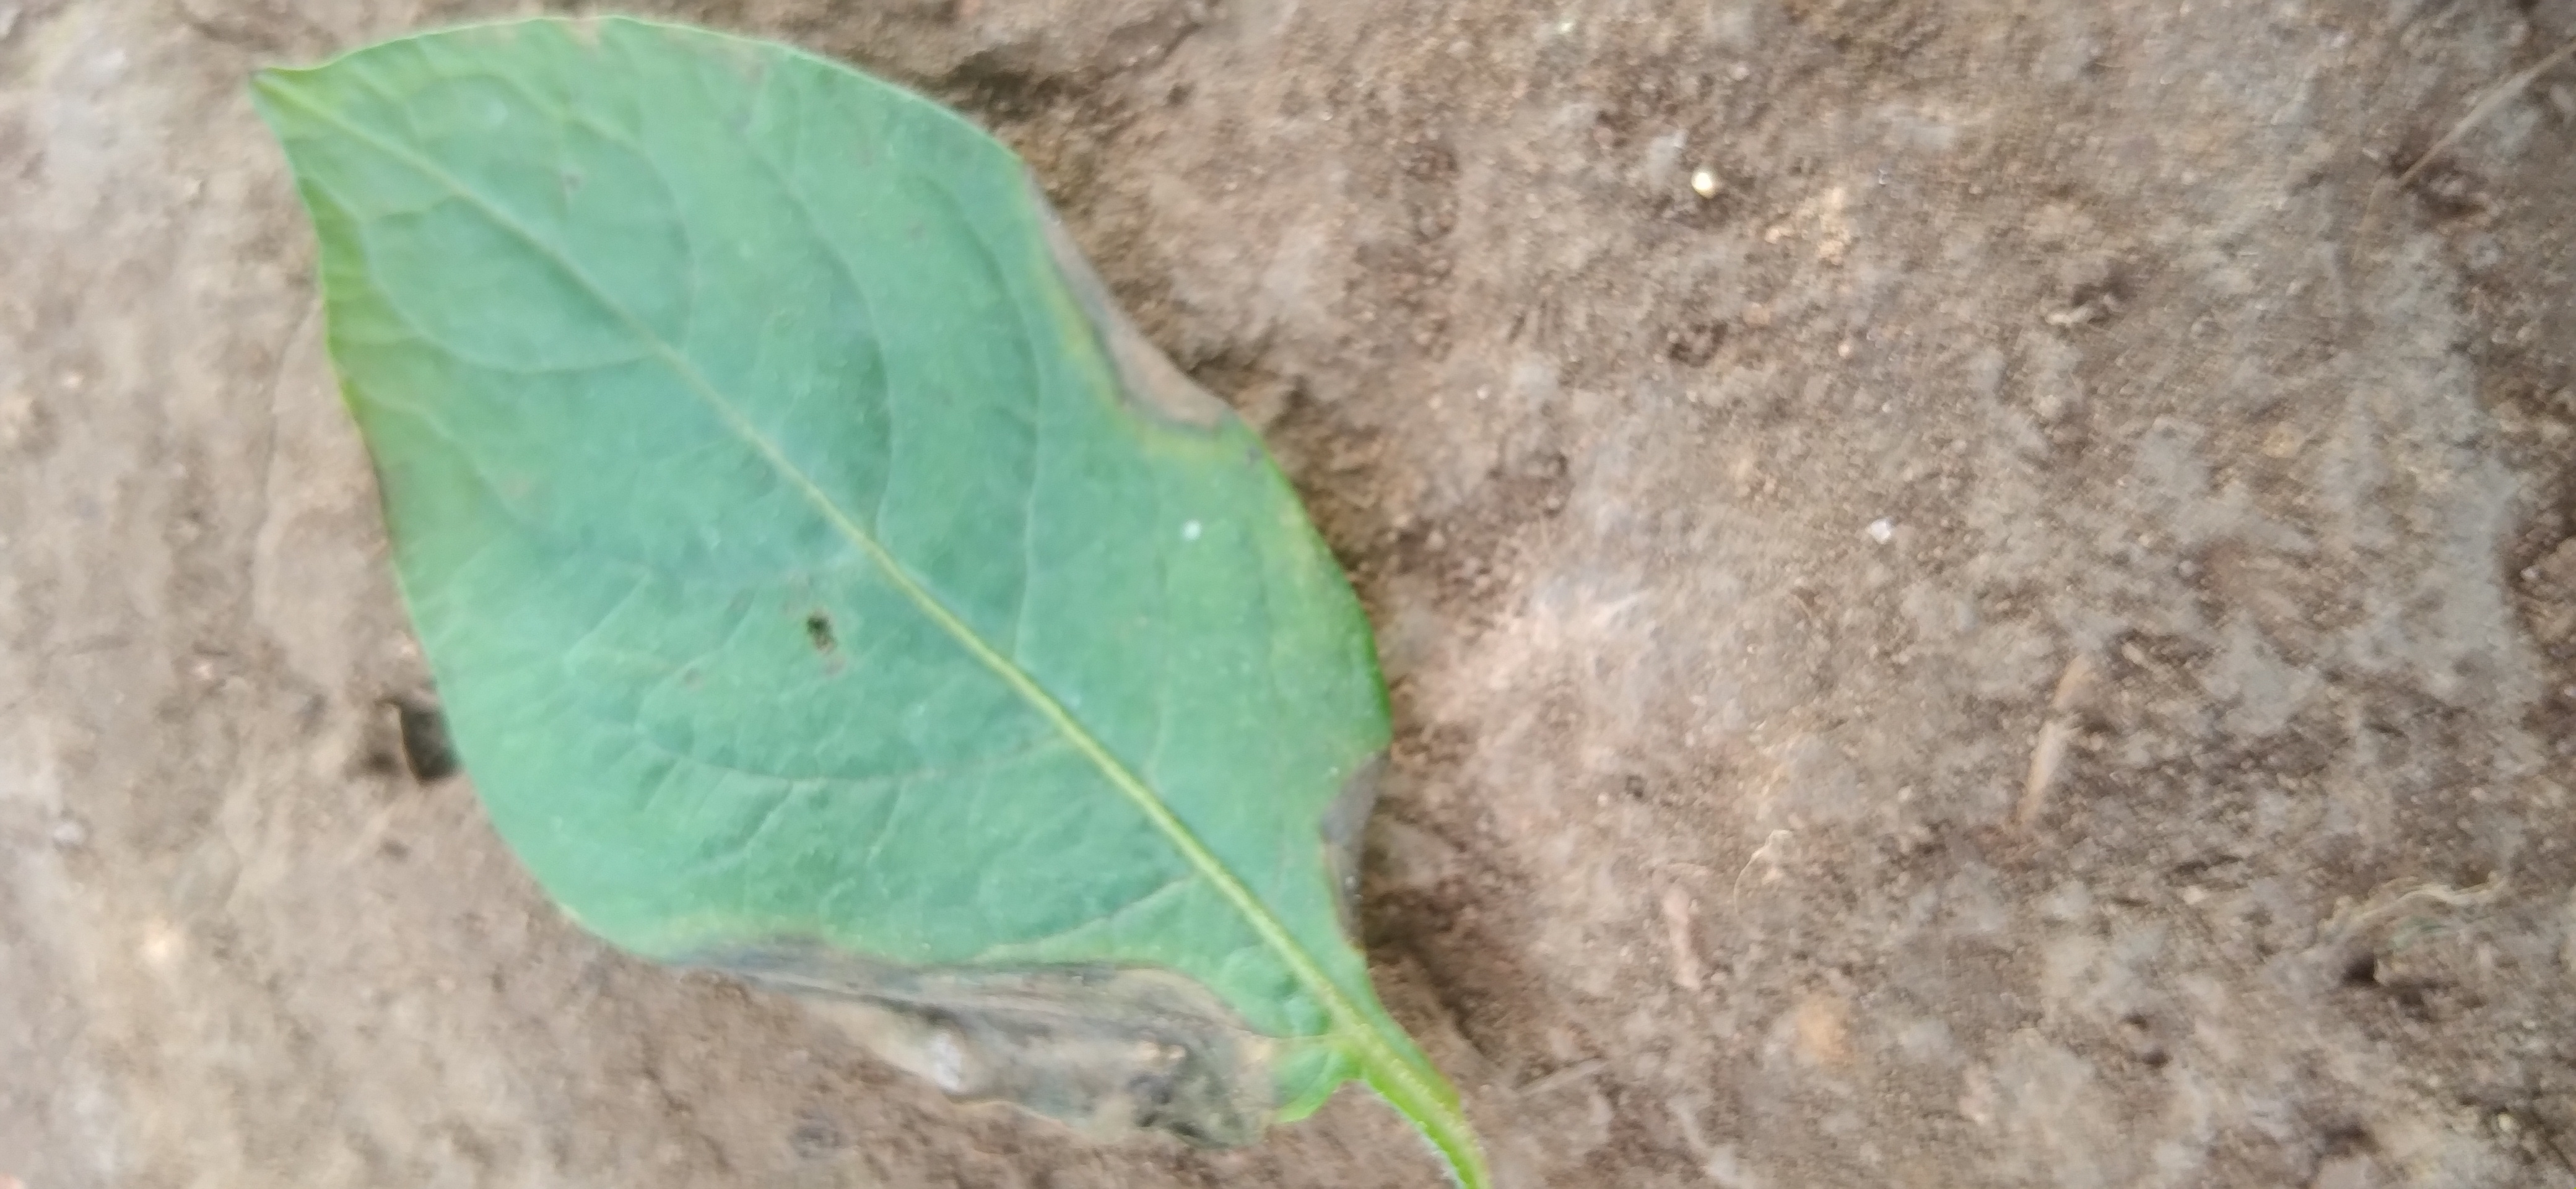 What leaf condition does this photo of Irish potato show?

early blight
